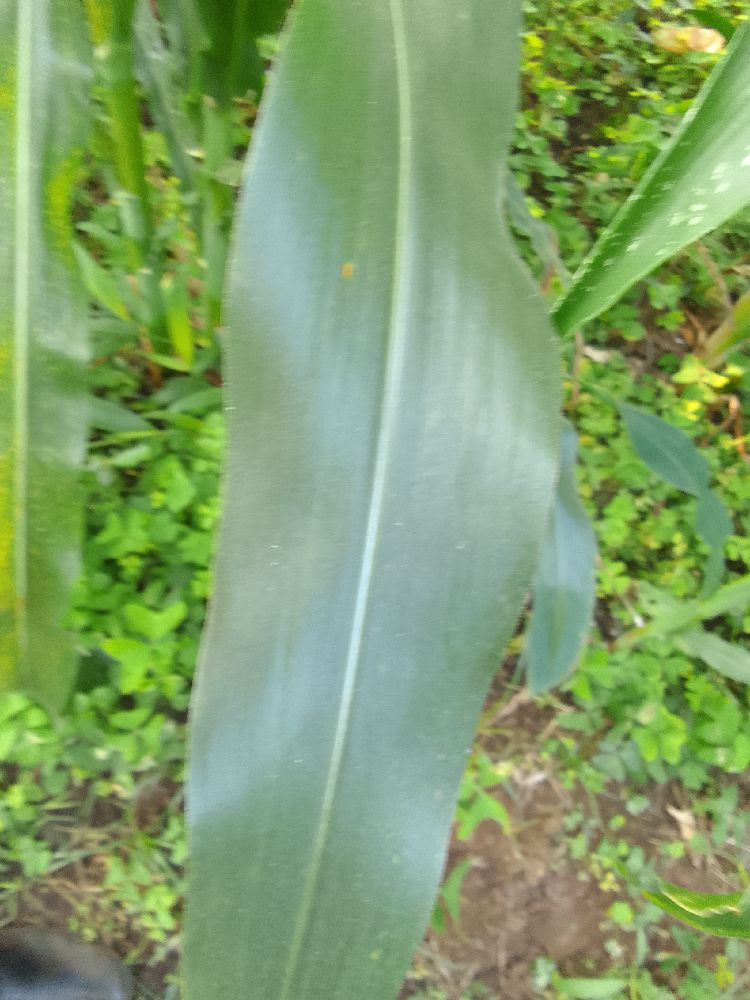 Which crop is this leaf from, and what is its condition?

maize, healthy
